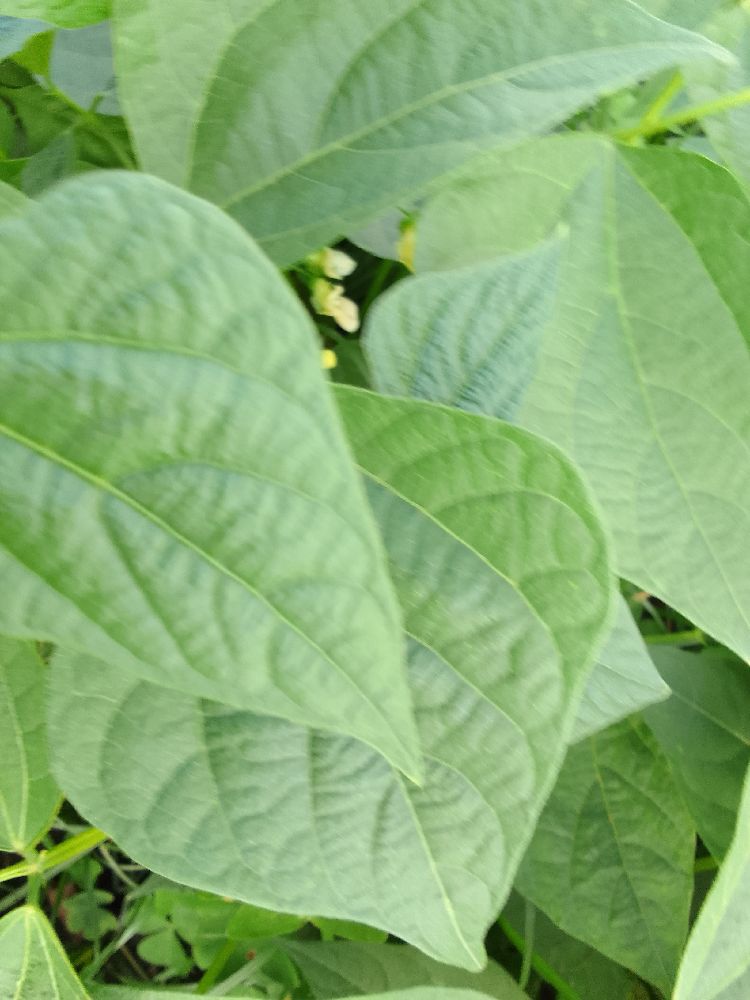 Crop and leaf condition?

common bean, healthy
